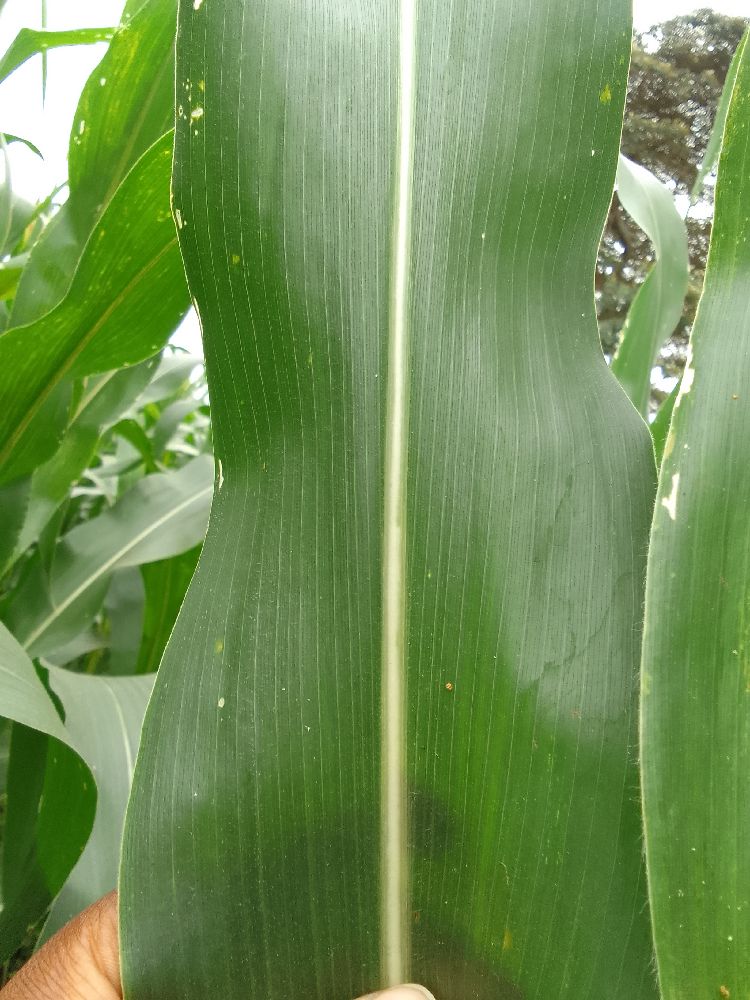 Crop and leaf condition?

maize, healthy
